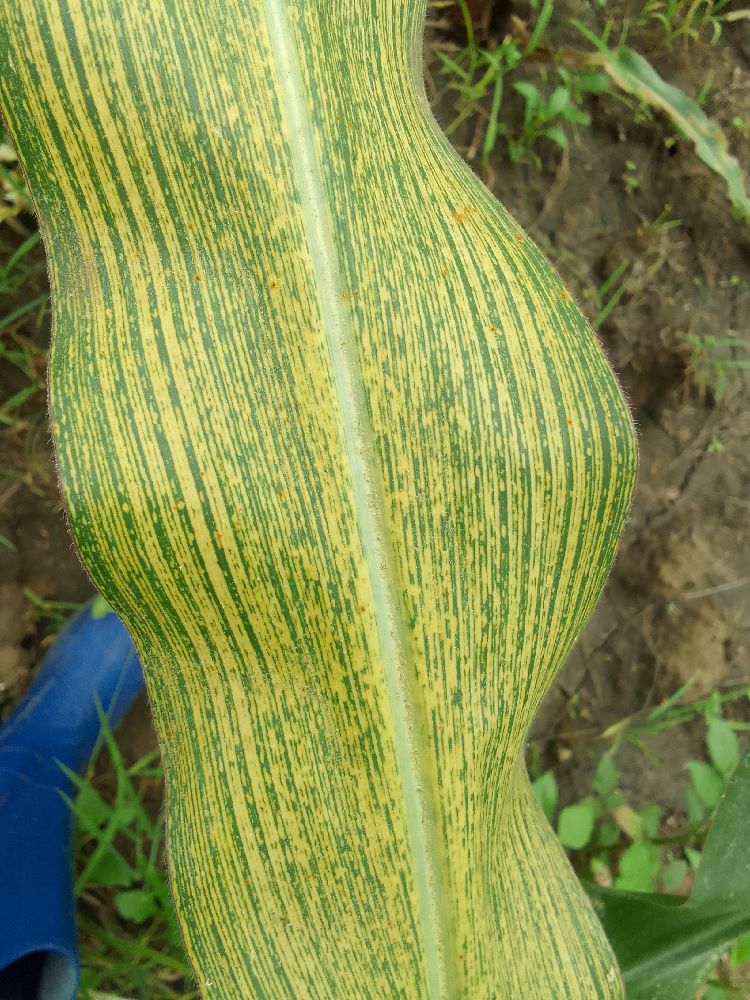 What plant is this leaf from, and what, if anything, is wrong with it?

maize, maize streak virus
